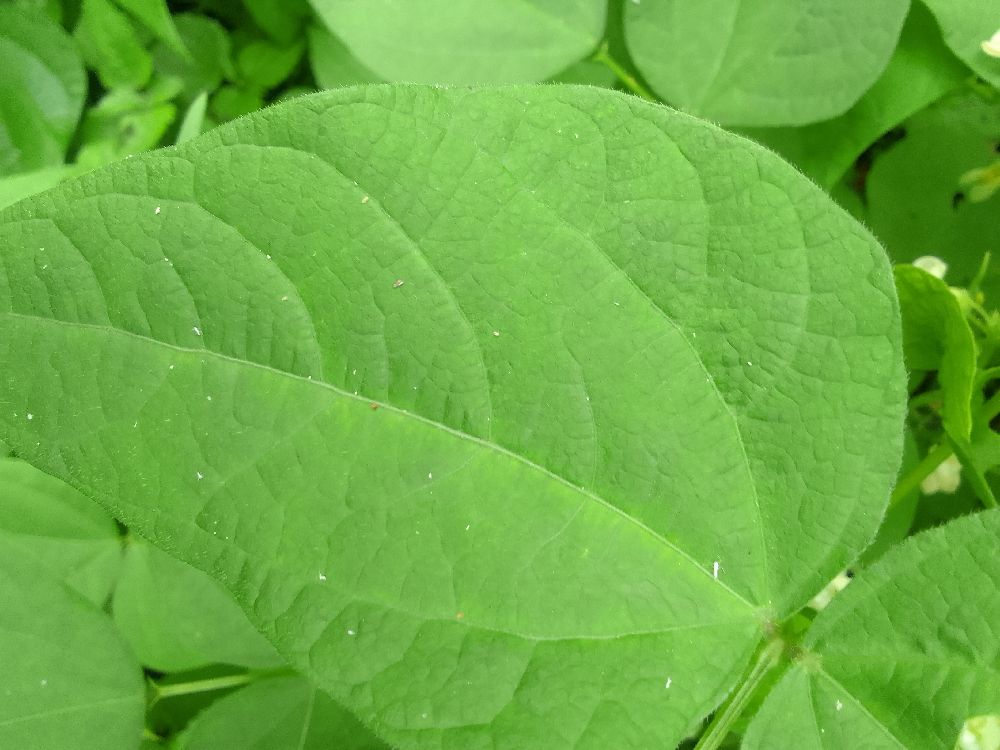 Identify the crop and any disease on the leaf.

common bean, healthy
